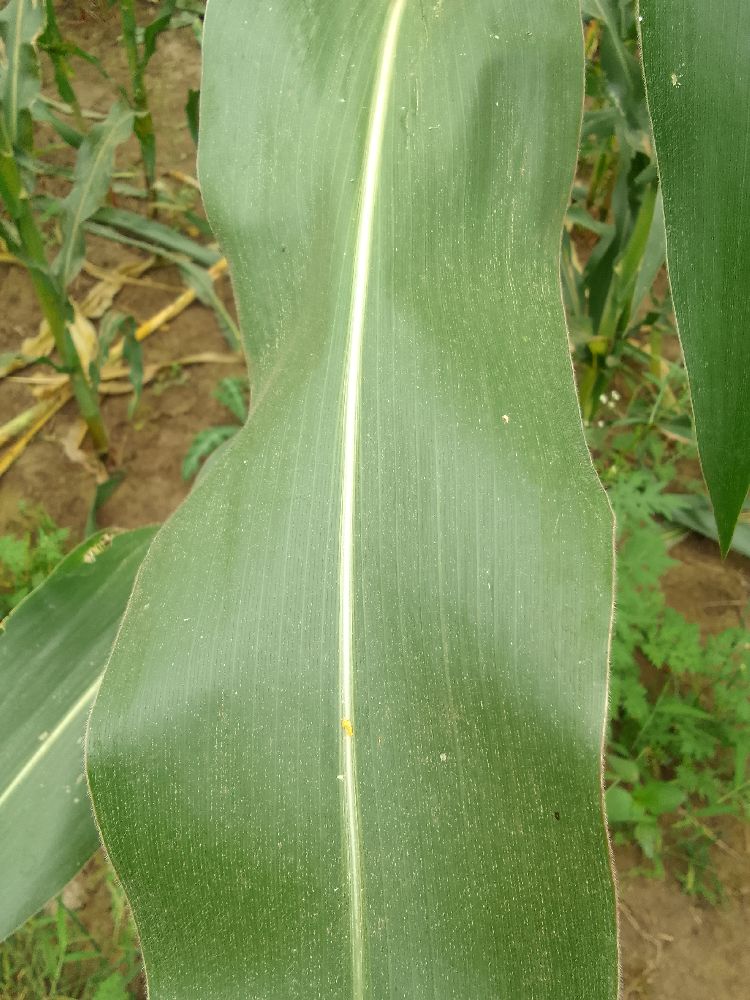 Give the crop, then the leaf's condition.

maize, healthy
